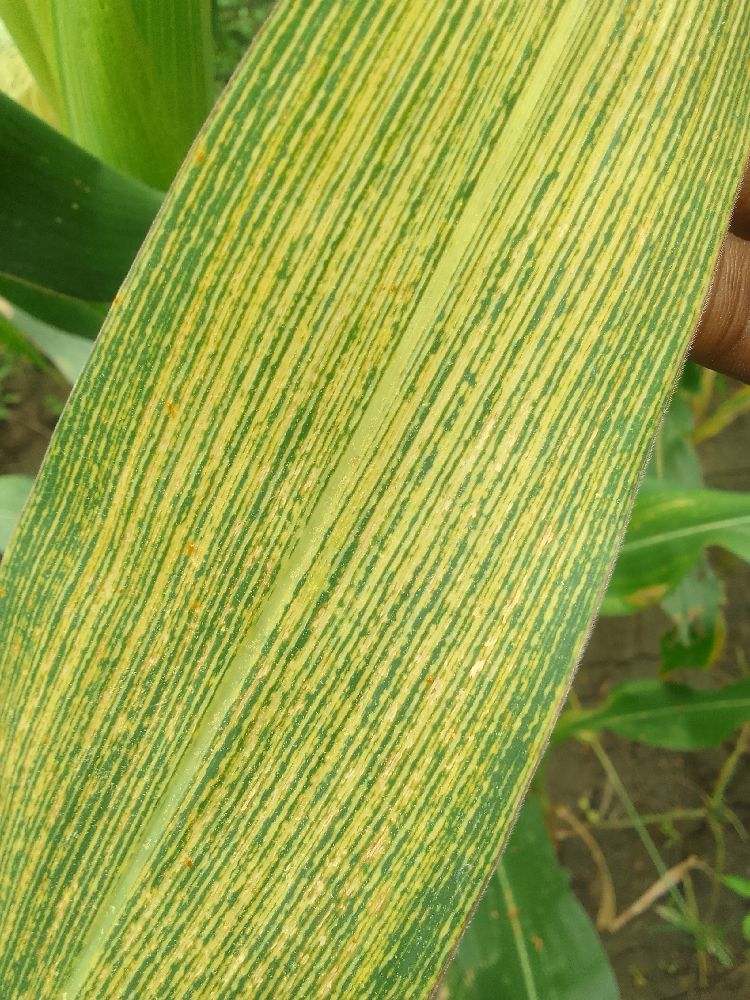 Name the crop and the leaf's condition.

maize, maize streak virus
